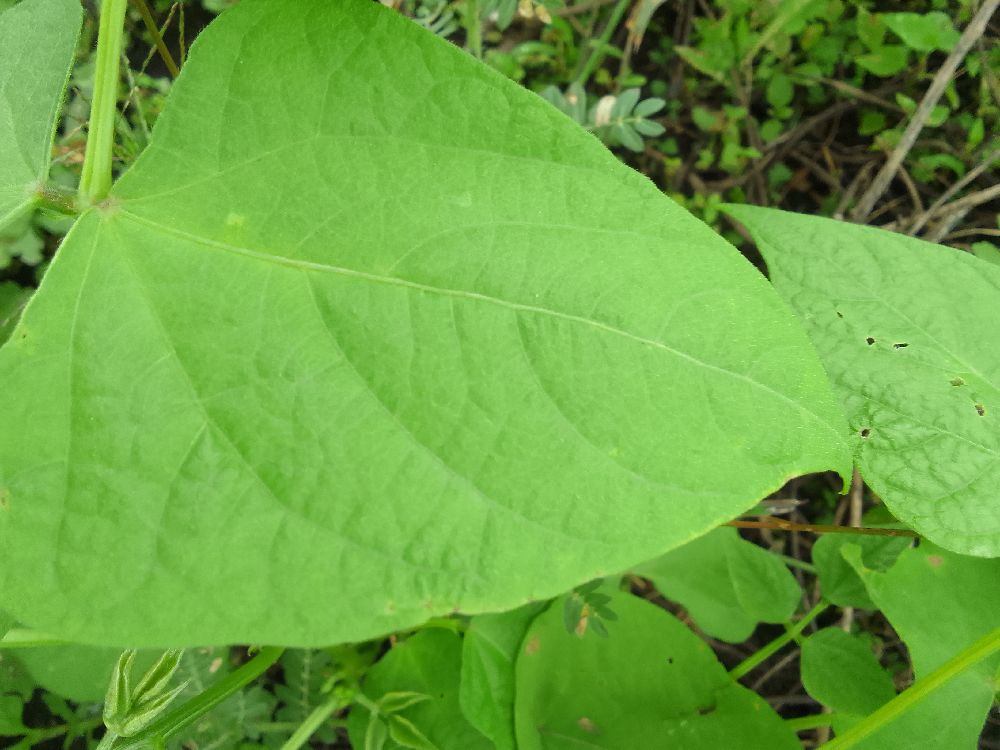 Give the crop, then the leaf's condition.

common bean, healthy
